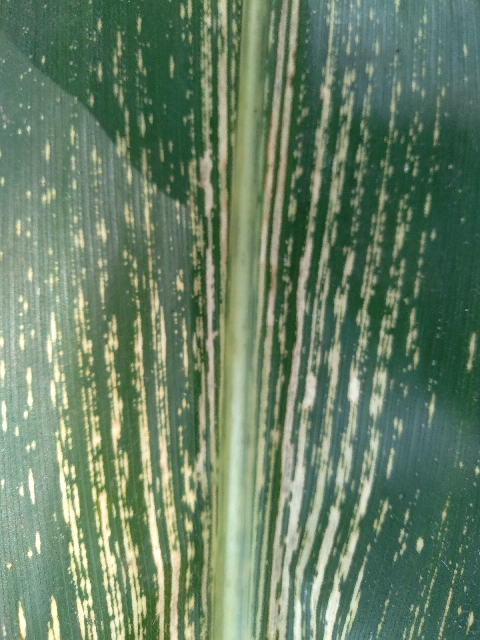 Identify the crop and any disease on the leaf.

maize, maize streak virus
